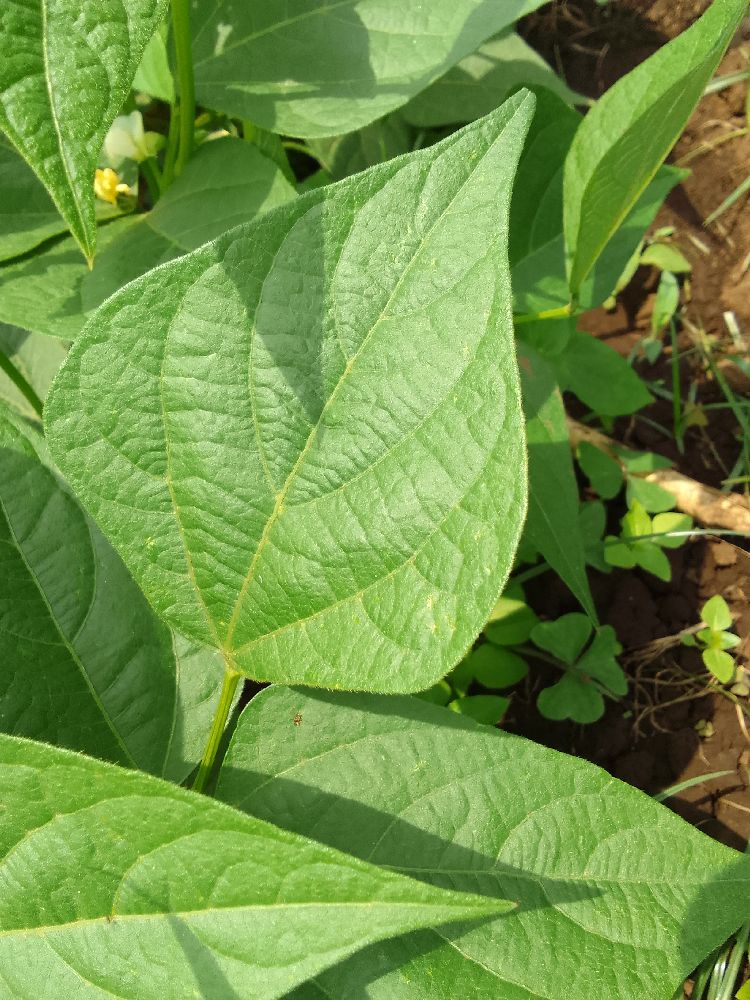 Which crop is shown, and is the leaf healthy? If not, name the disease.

common bean, healthy
